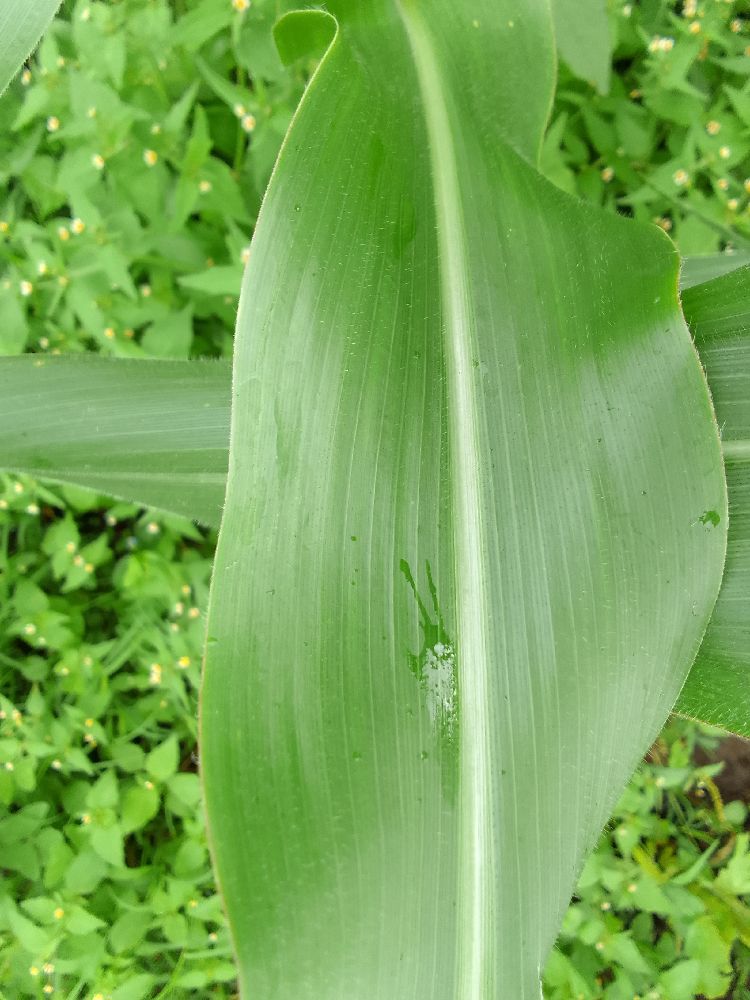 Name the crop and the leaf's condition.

maize, healthy
